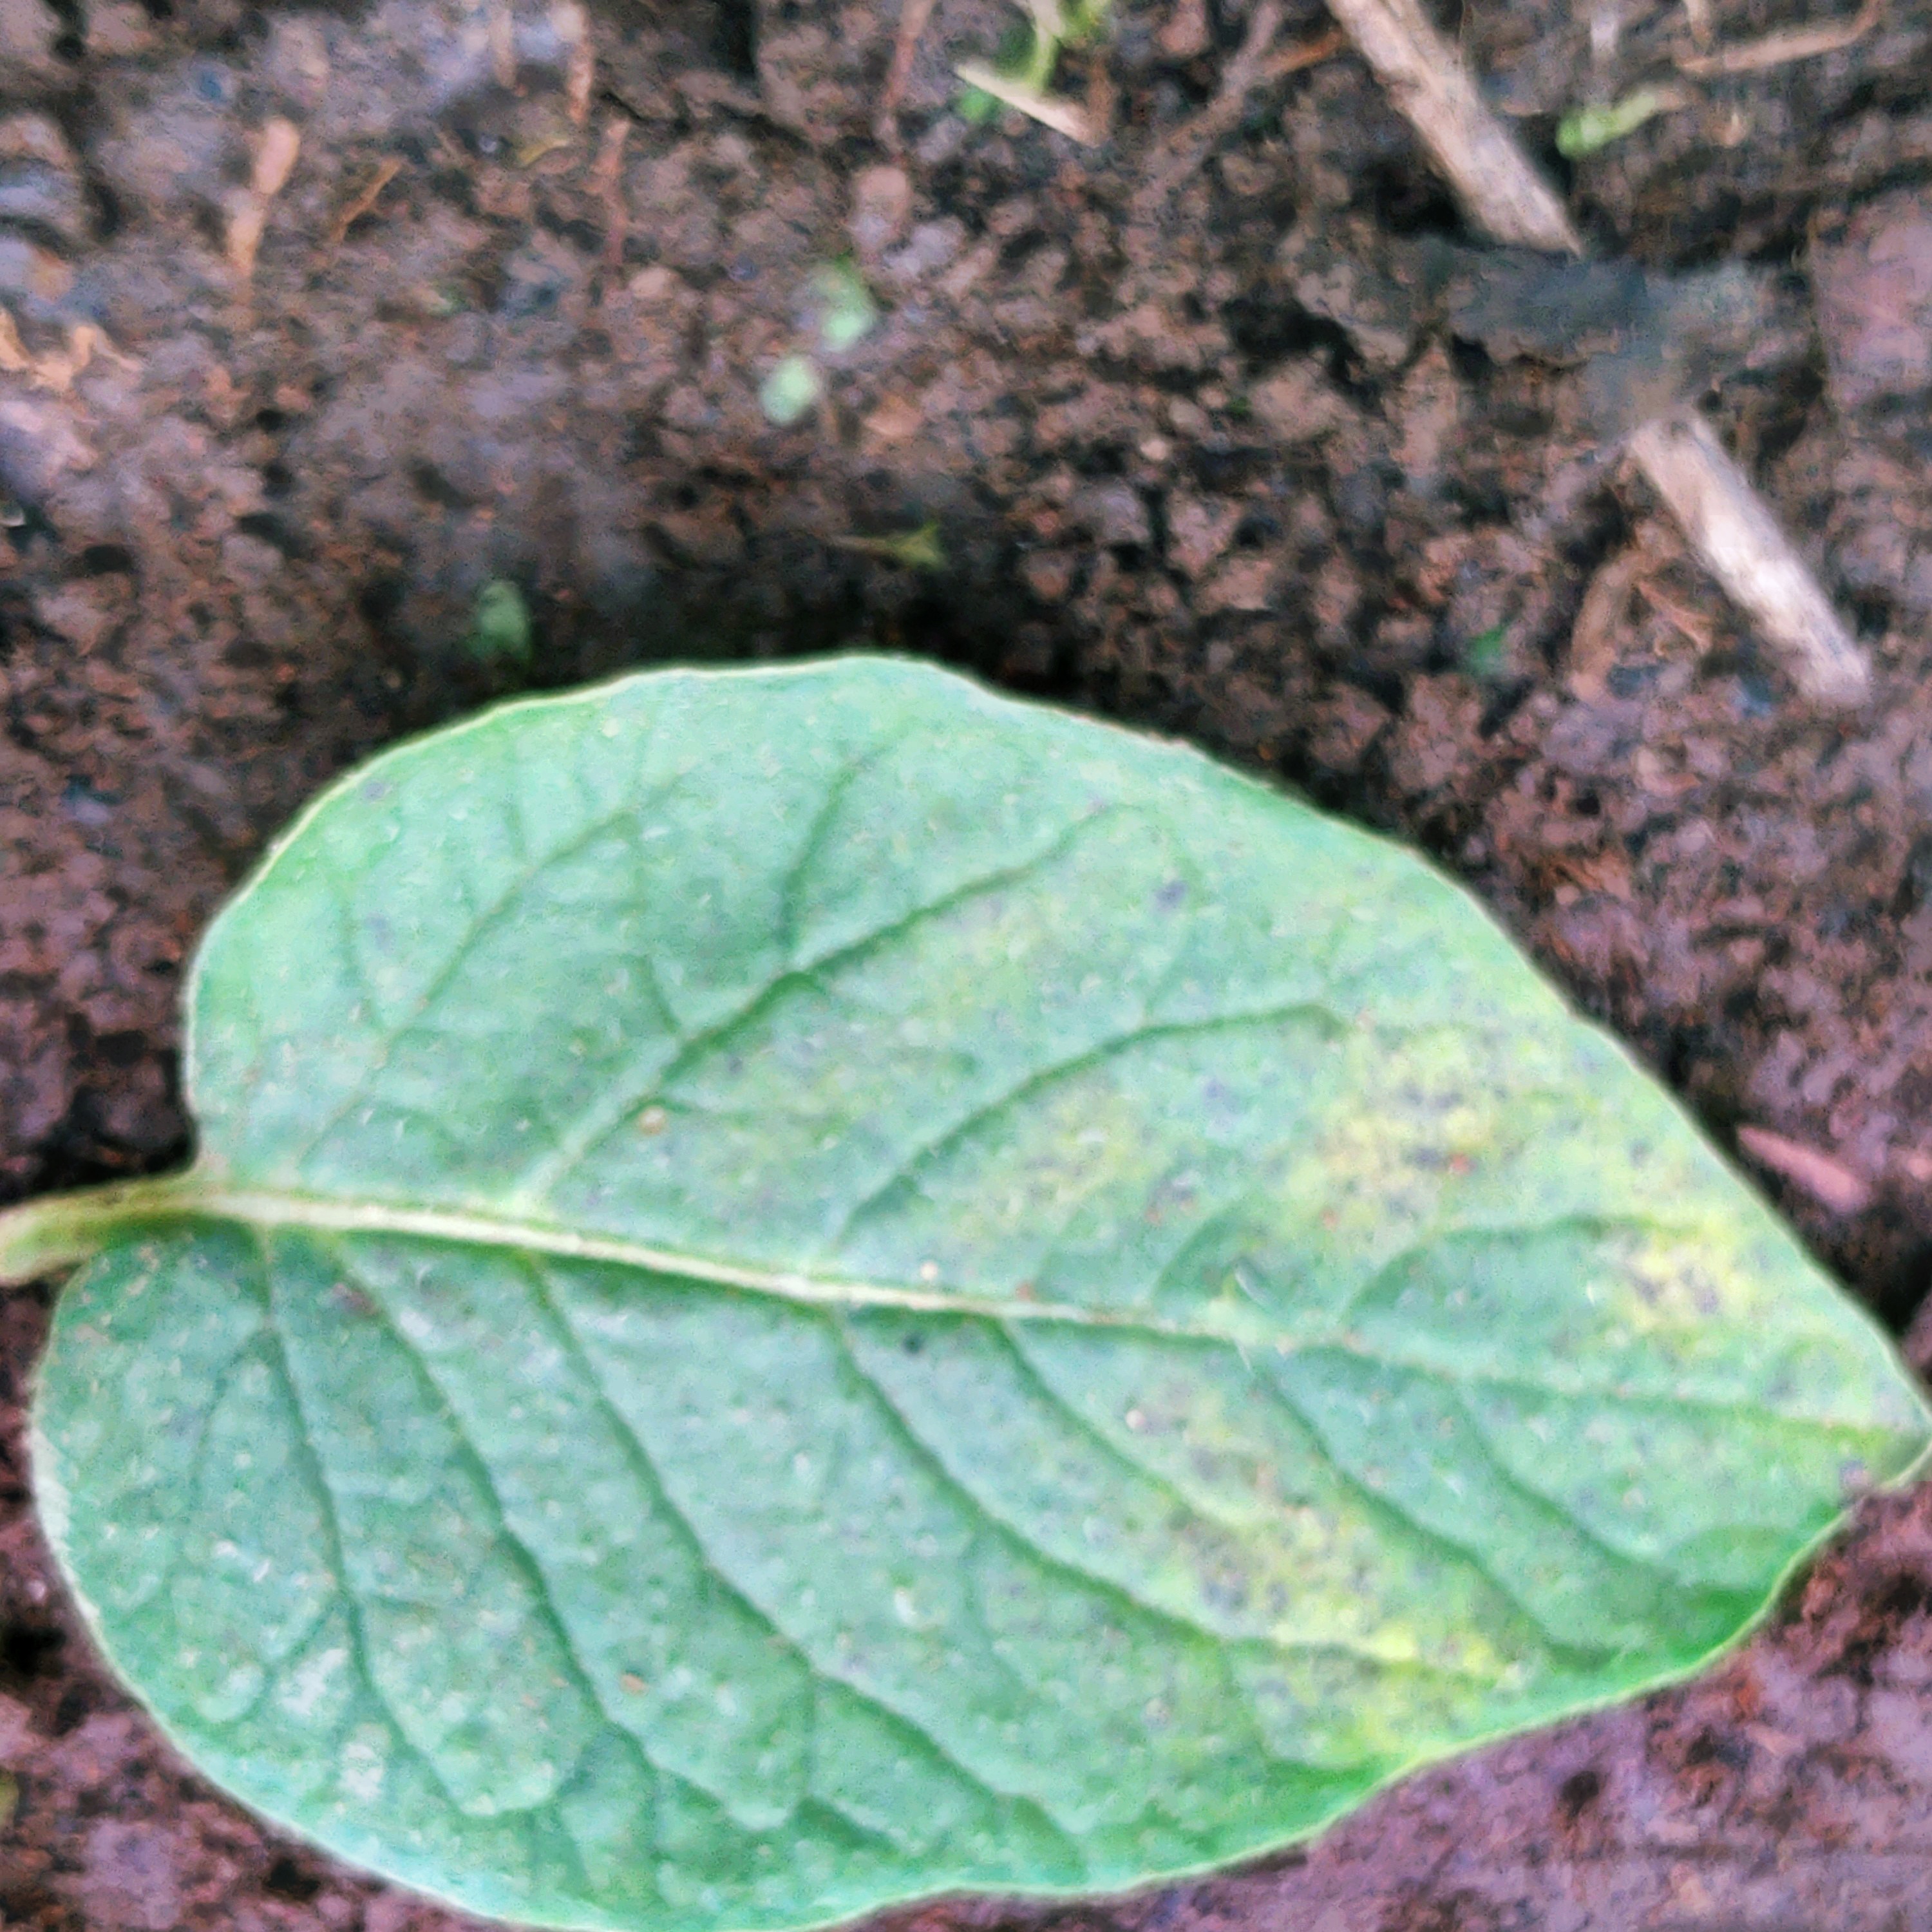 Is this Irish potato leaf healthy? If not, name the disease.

late blight
